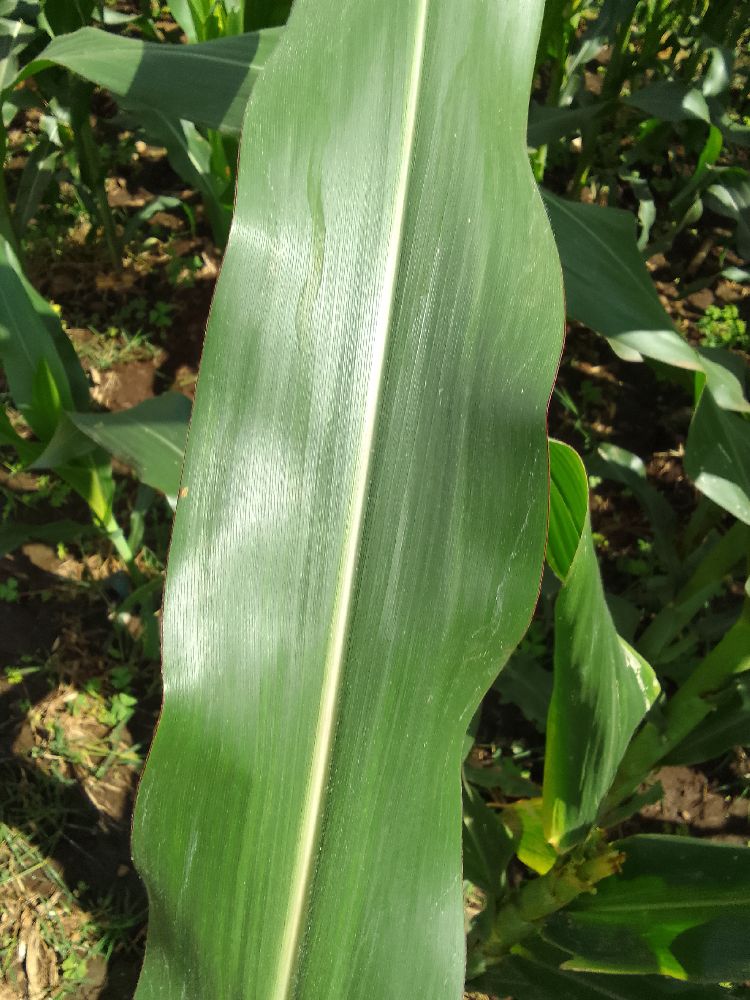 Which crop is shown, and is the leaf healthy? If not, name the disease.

maize, healthy
